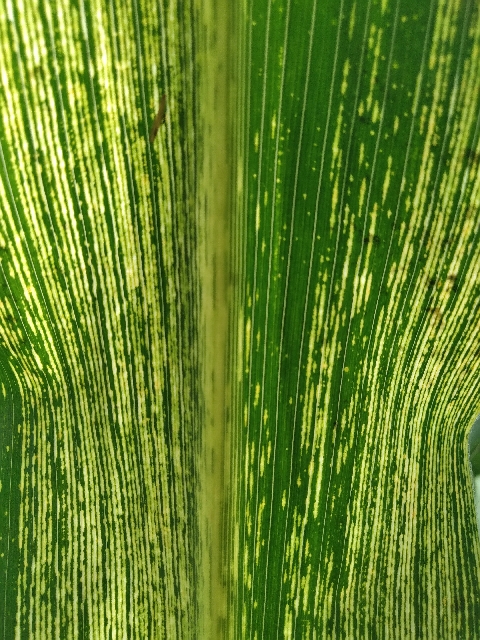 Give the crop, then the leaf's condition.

maize, maize streak virus
